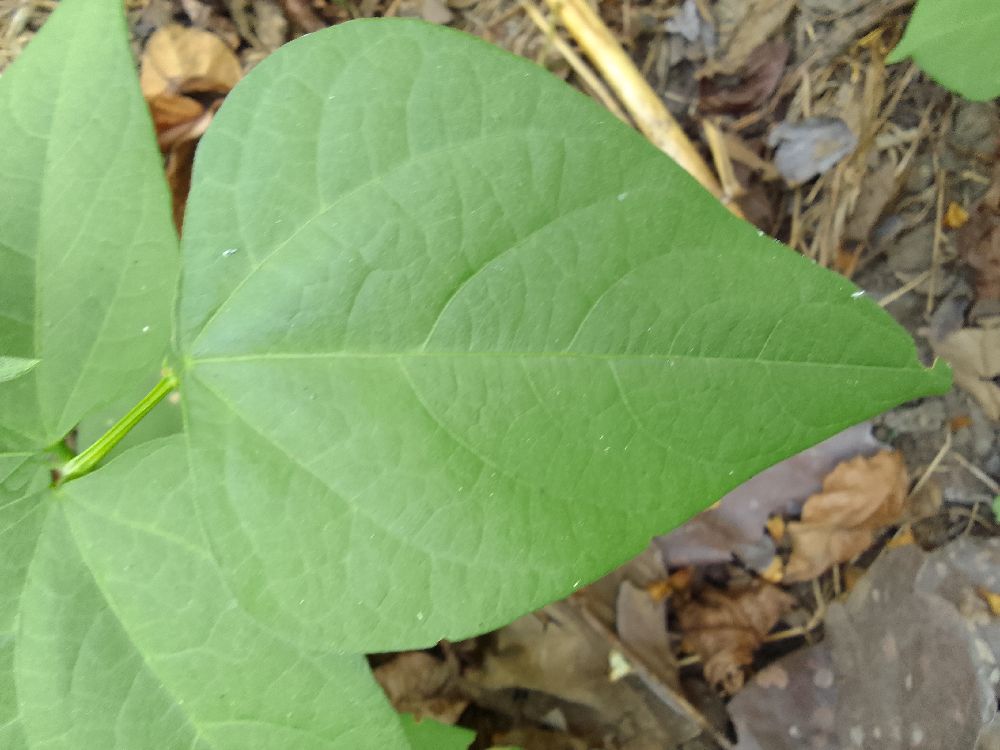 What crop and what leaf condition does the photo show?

common bean, healthy
